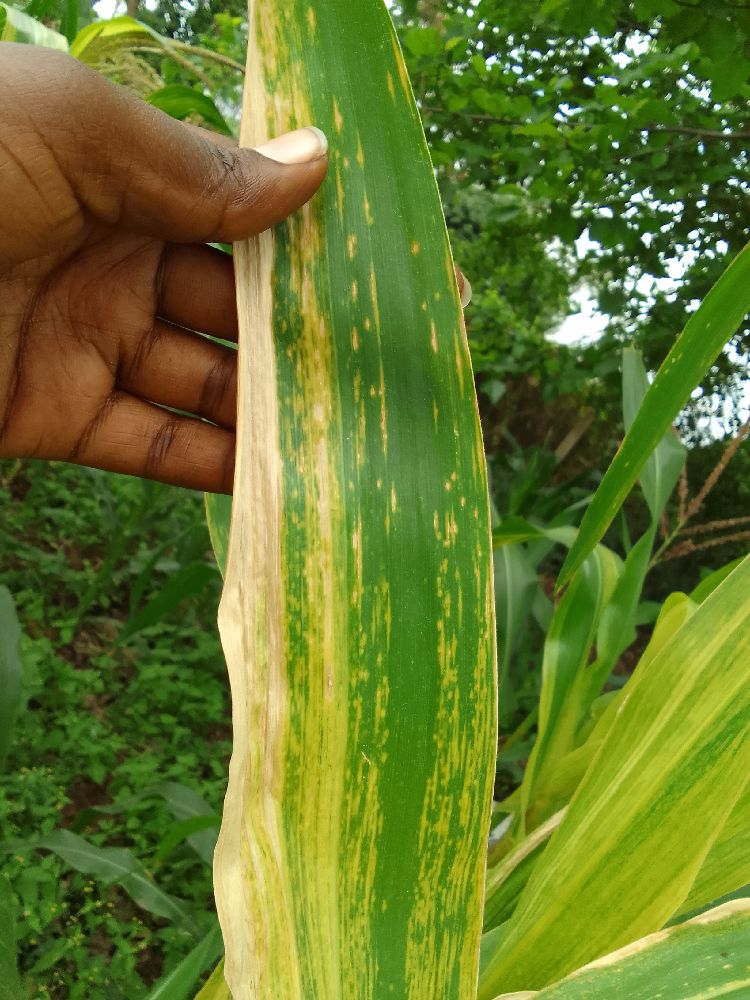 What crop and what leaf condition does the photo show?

maize, maize lethal necrosis
